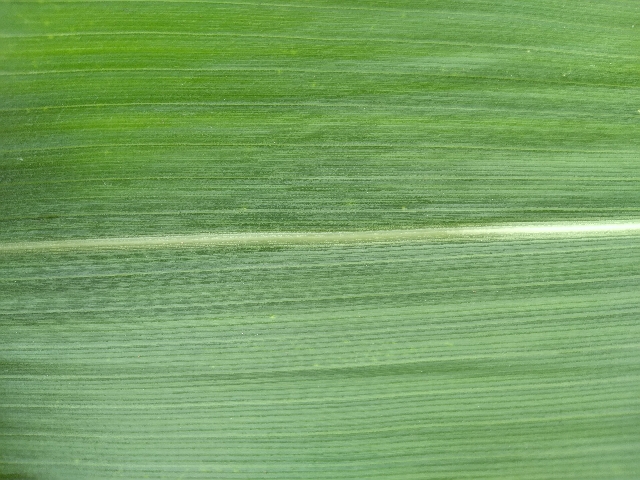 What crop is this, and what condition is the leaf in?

maize, healthy
